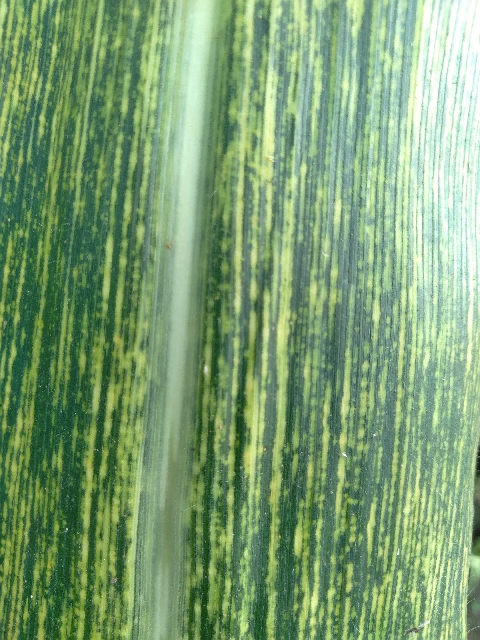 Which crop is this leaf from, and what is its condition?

maize, maize streak virus
